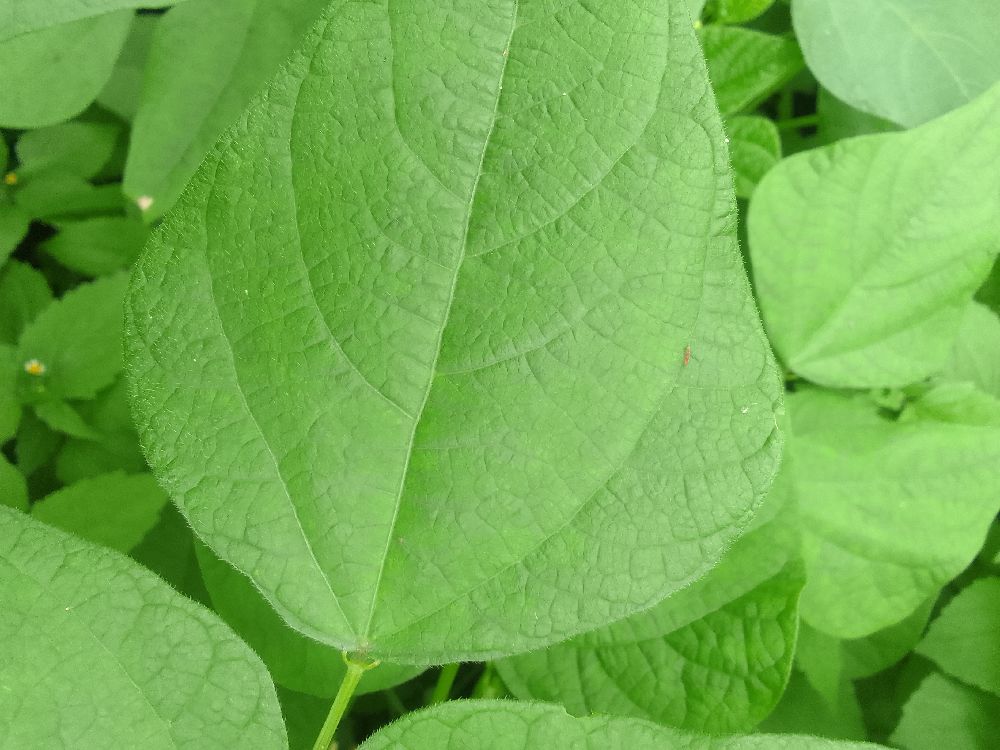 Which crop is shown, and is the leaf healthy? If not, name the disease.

common bean, healthy
